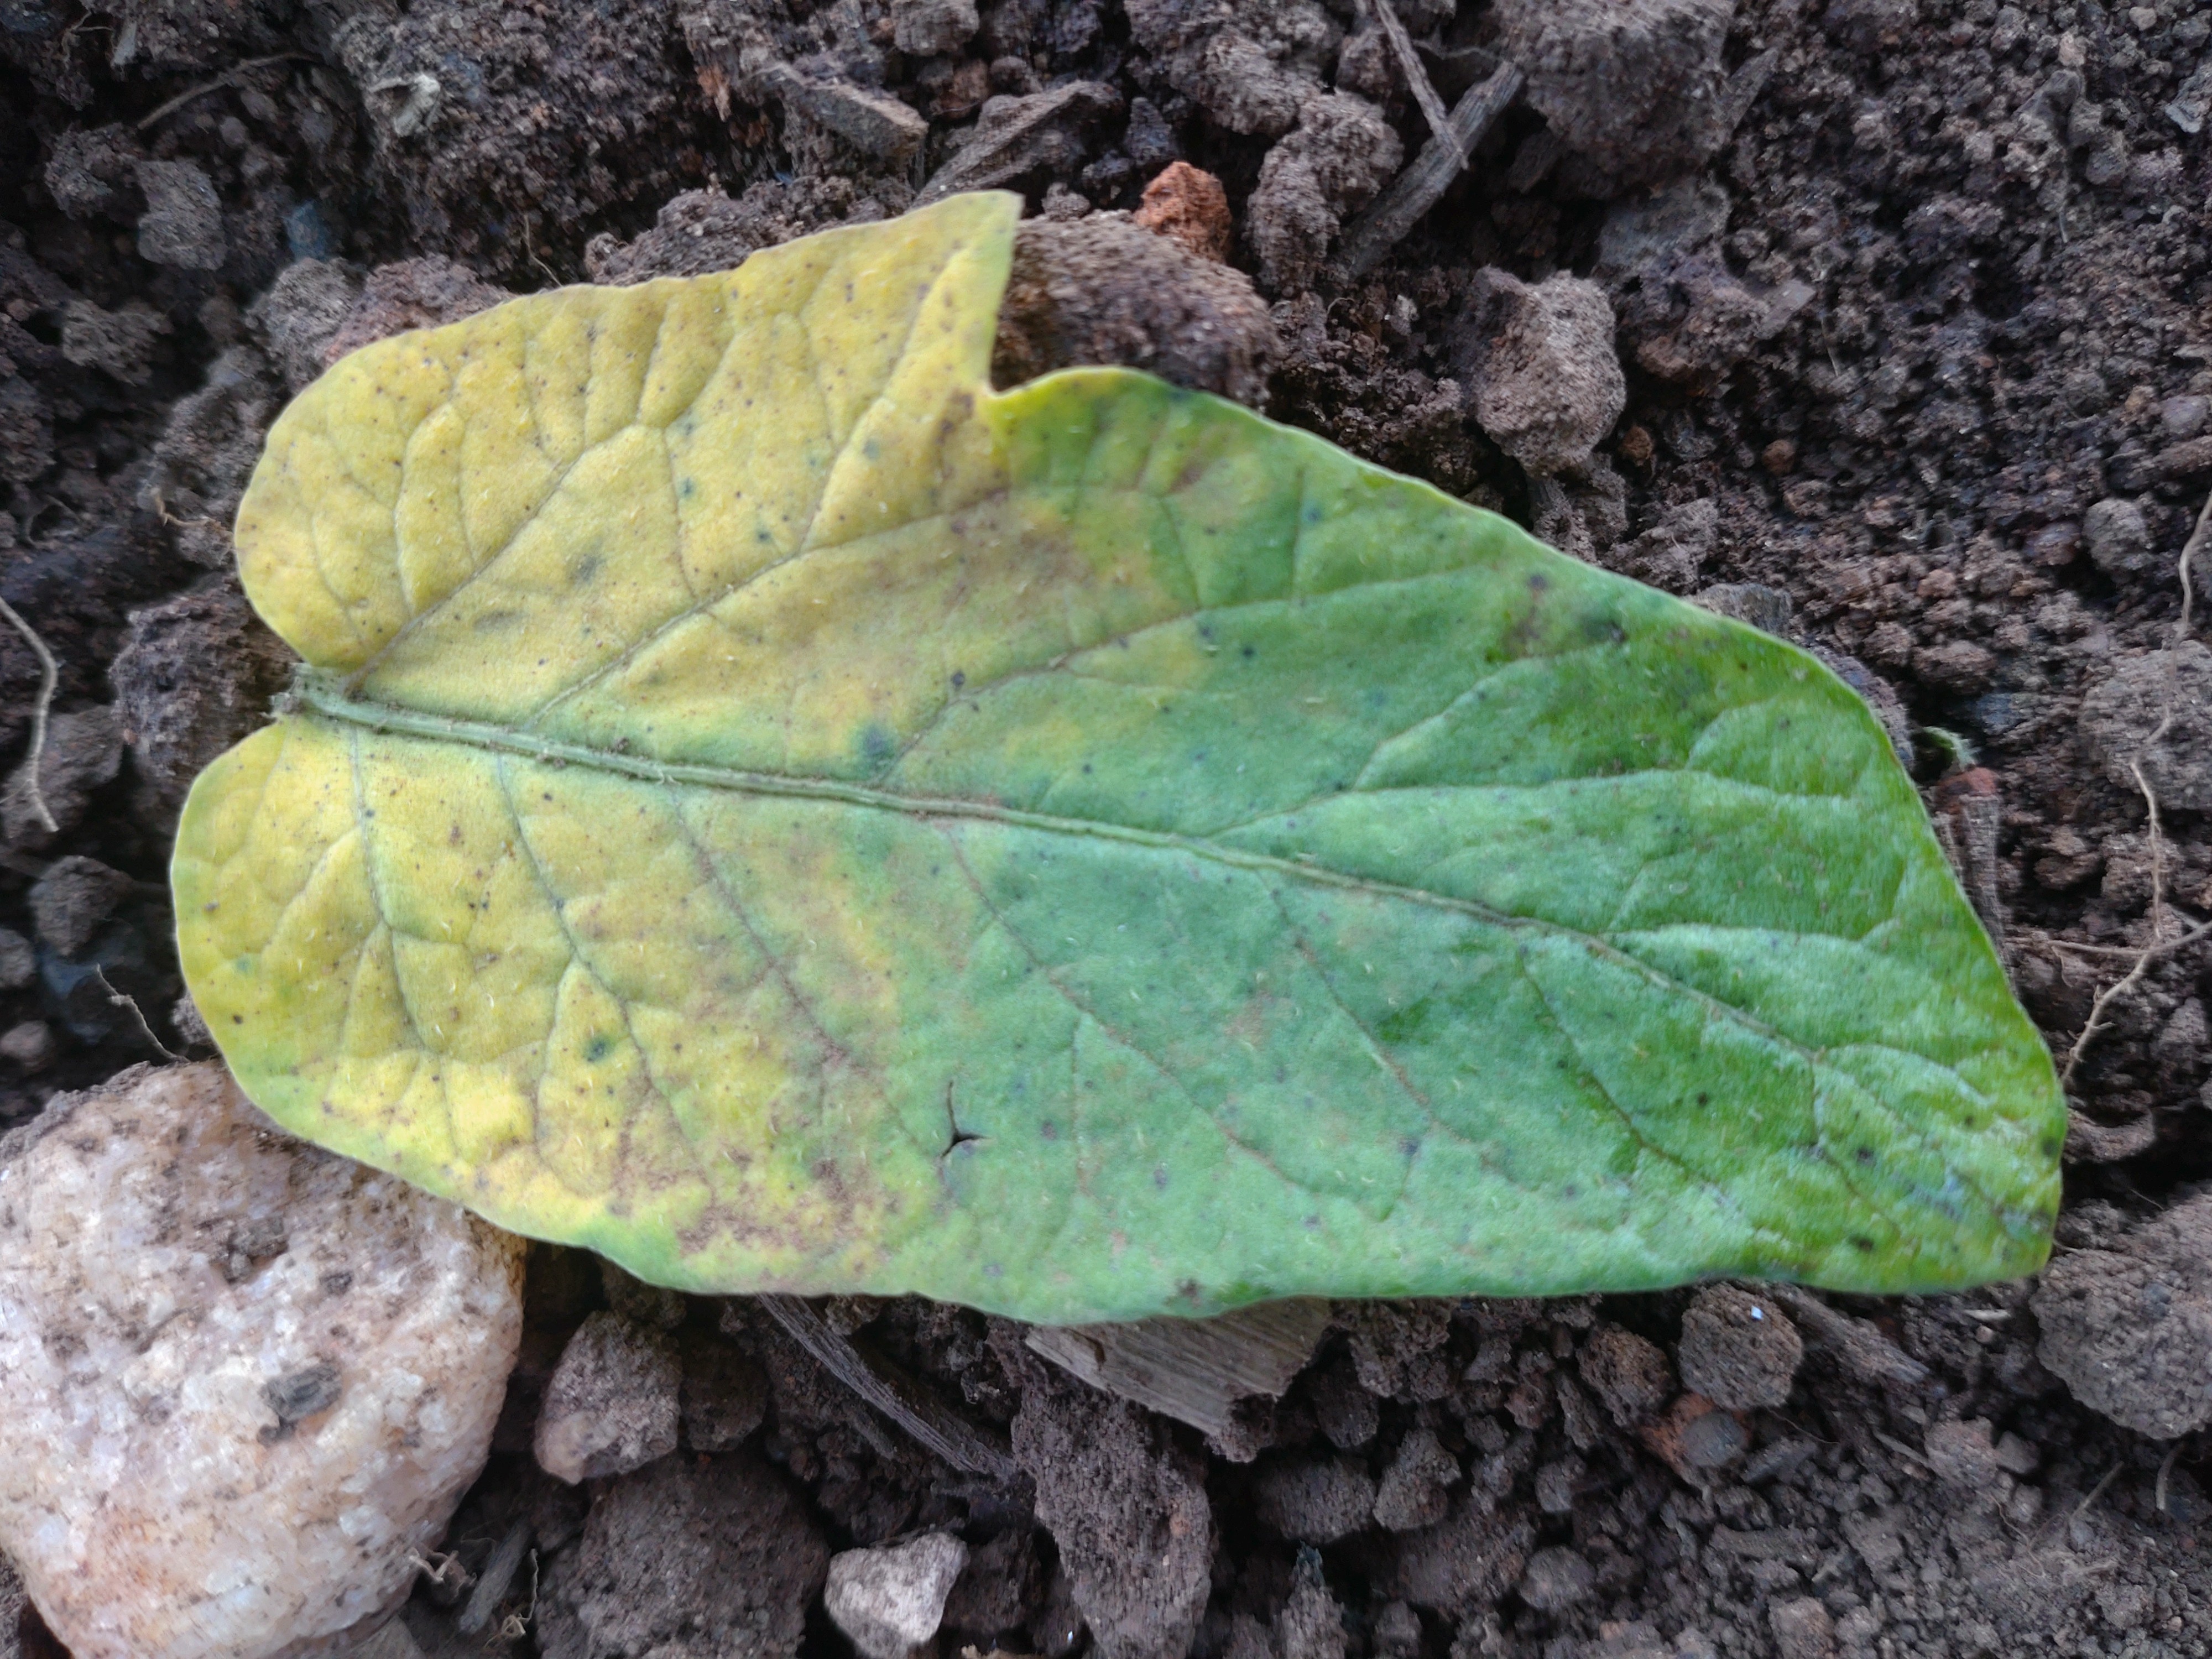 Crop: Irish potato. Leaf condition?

late blight
